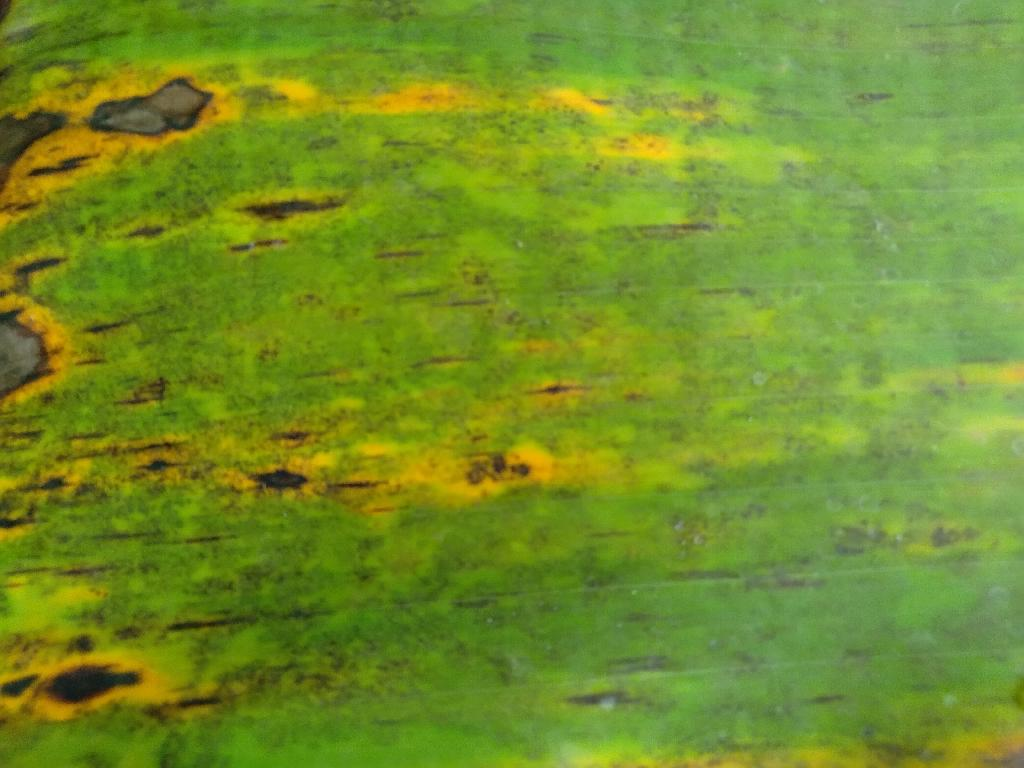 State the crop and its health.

banana, black sigatoka
